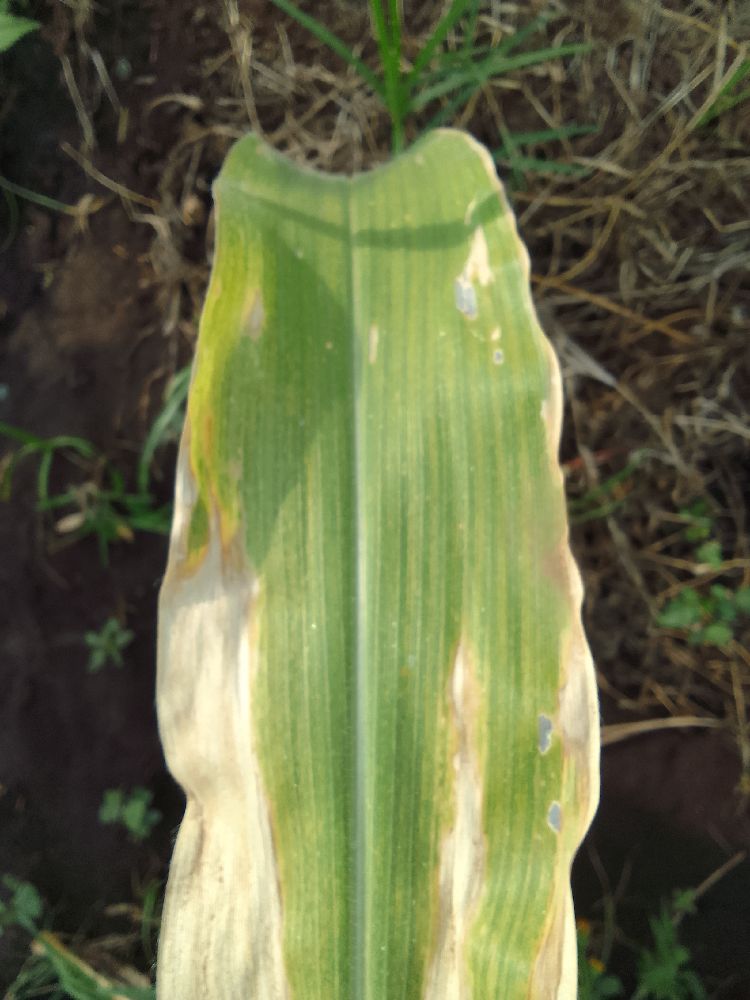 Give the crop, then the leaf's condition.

maize, maize lethal necrosis
